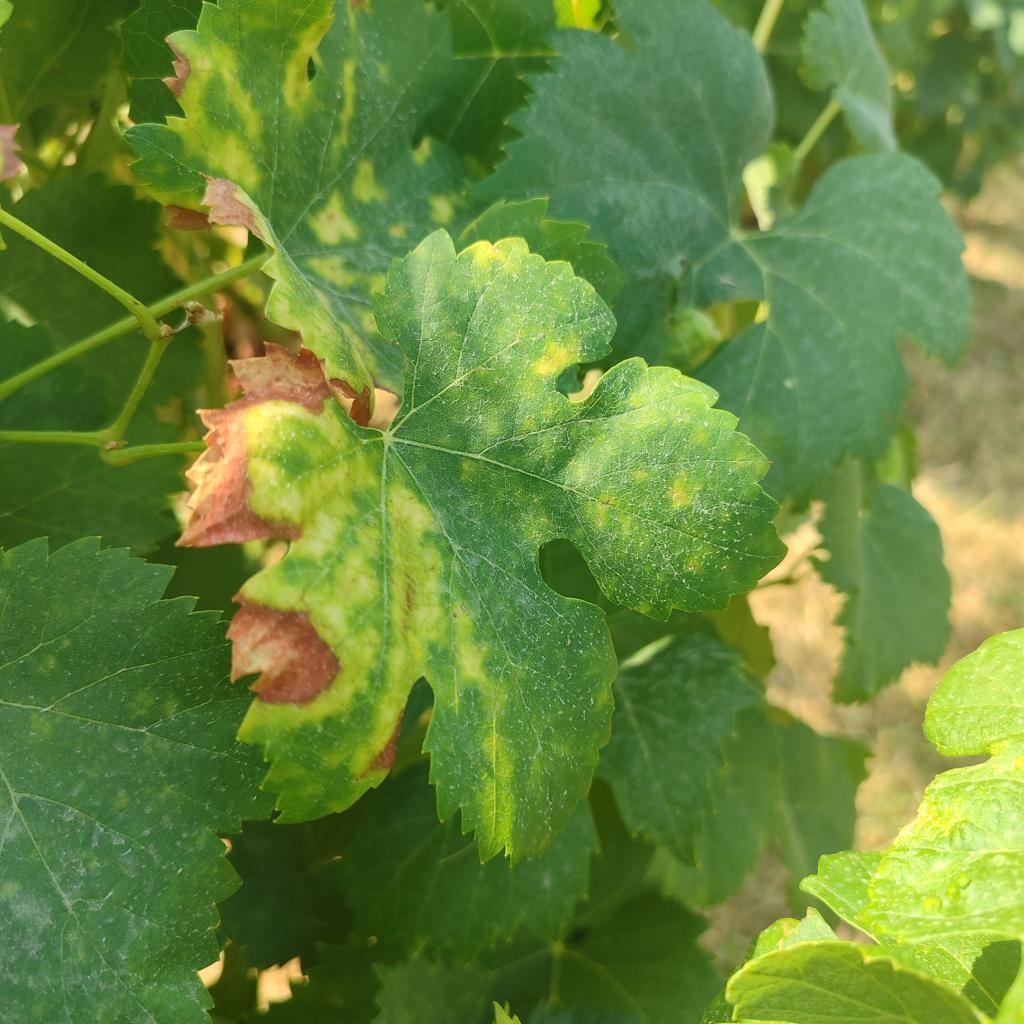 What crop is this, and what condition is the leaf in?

grapevine, esca complex
